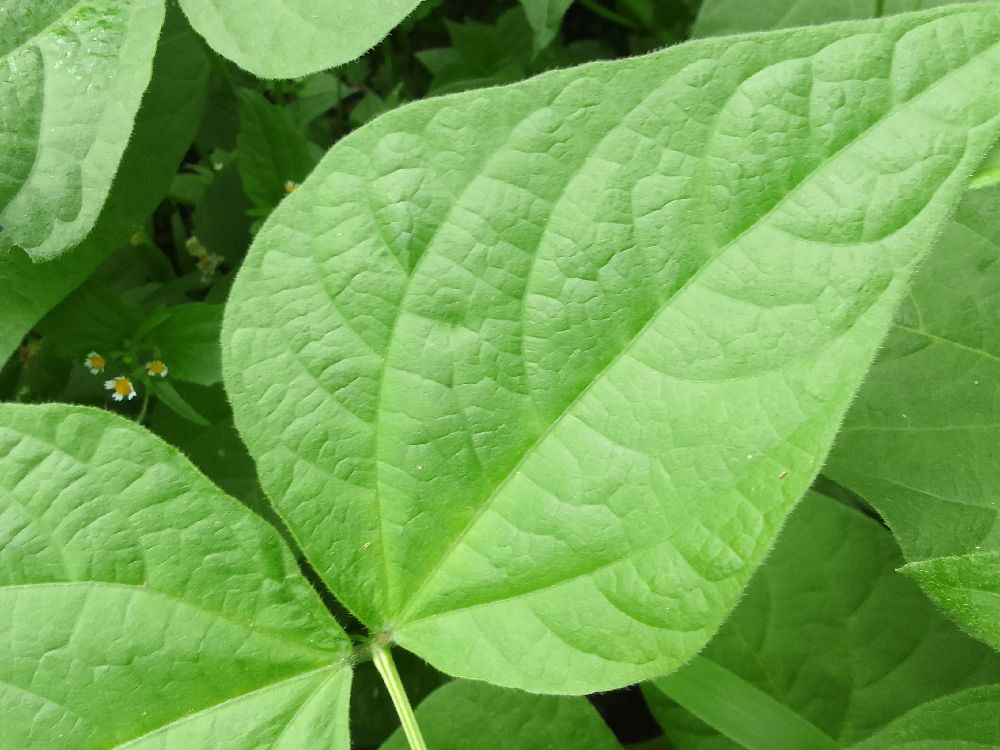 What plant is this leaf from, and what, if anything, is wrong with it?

common bean, healthy
